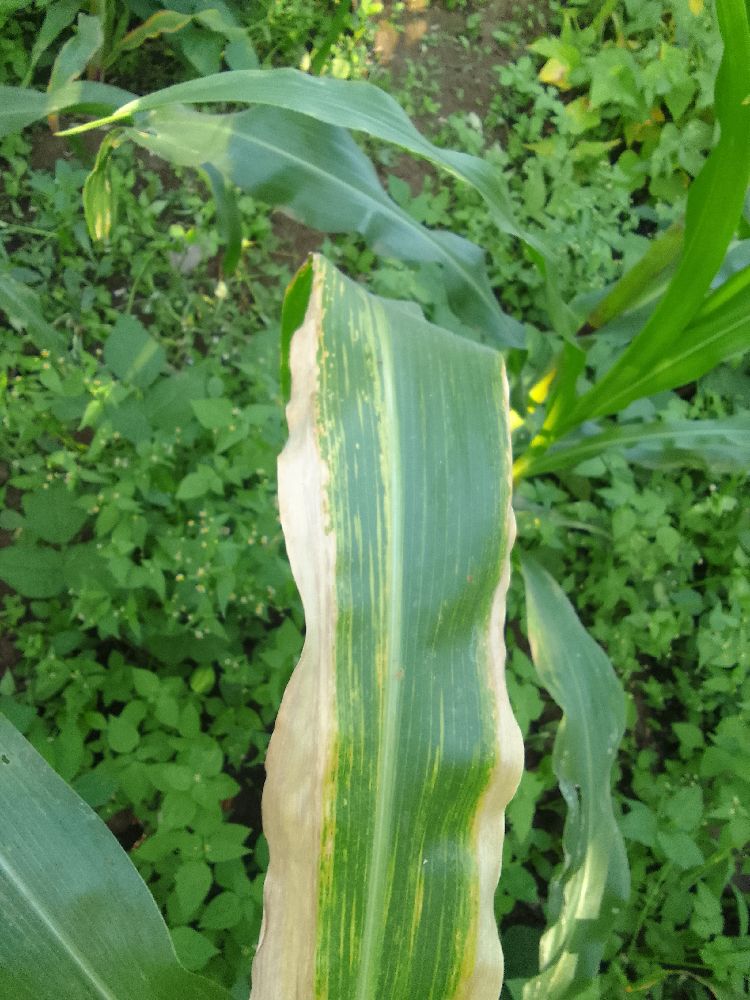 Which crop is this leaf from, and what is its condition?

maize, maize lethal necrosis
